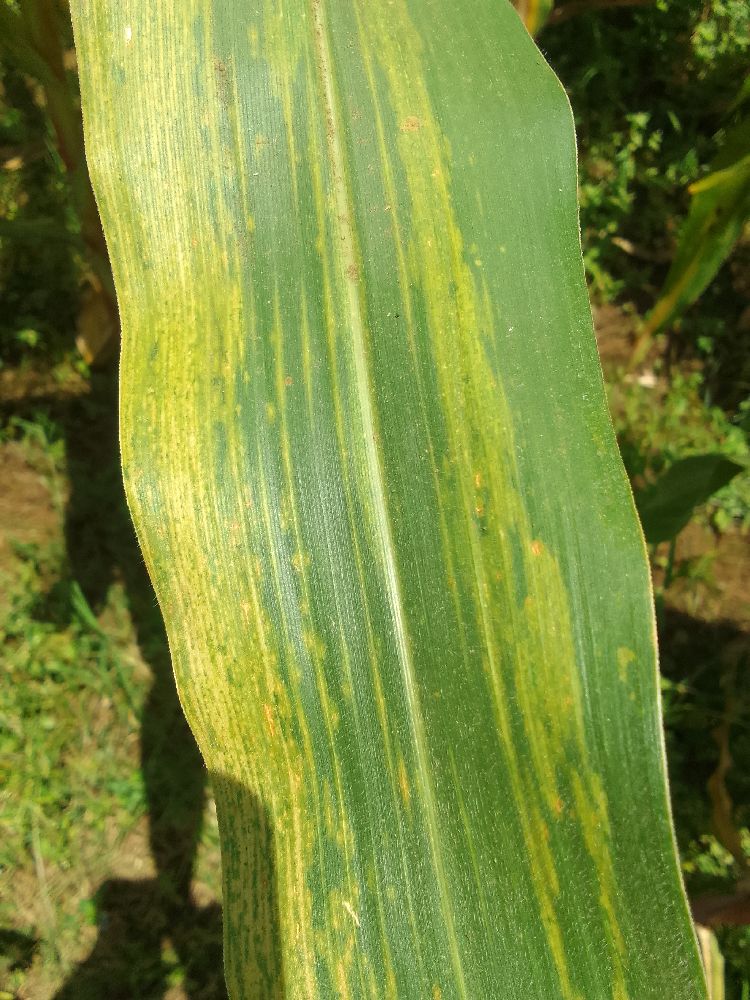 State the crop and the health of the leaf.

maize, maize lethal necrosis
